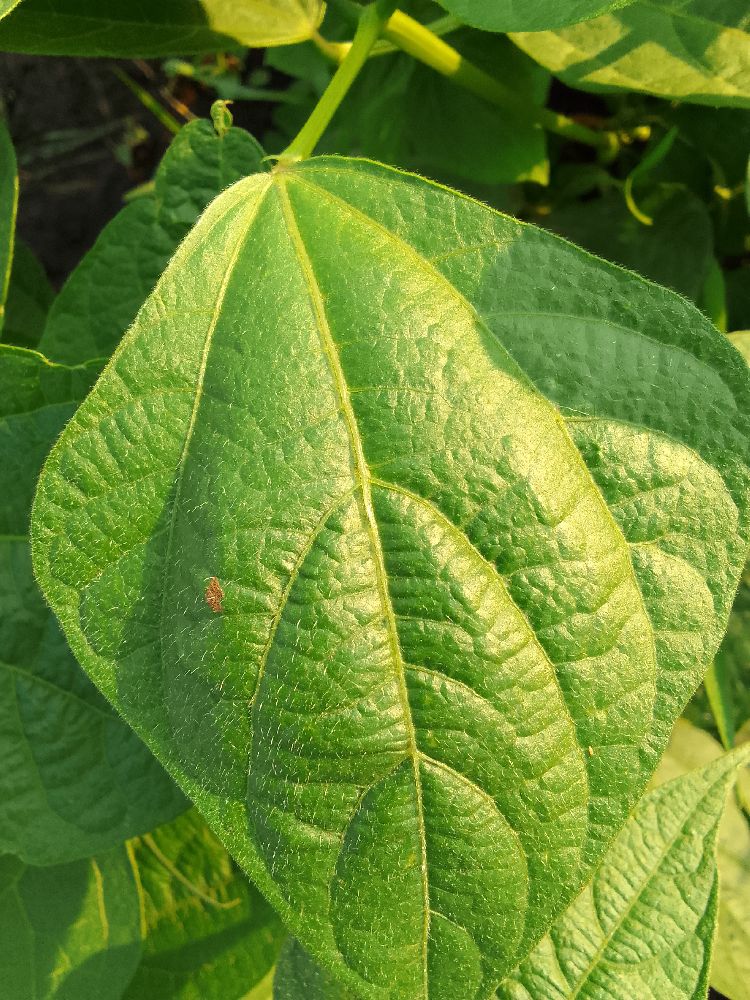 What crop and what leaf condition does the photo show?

common bean, healthy
